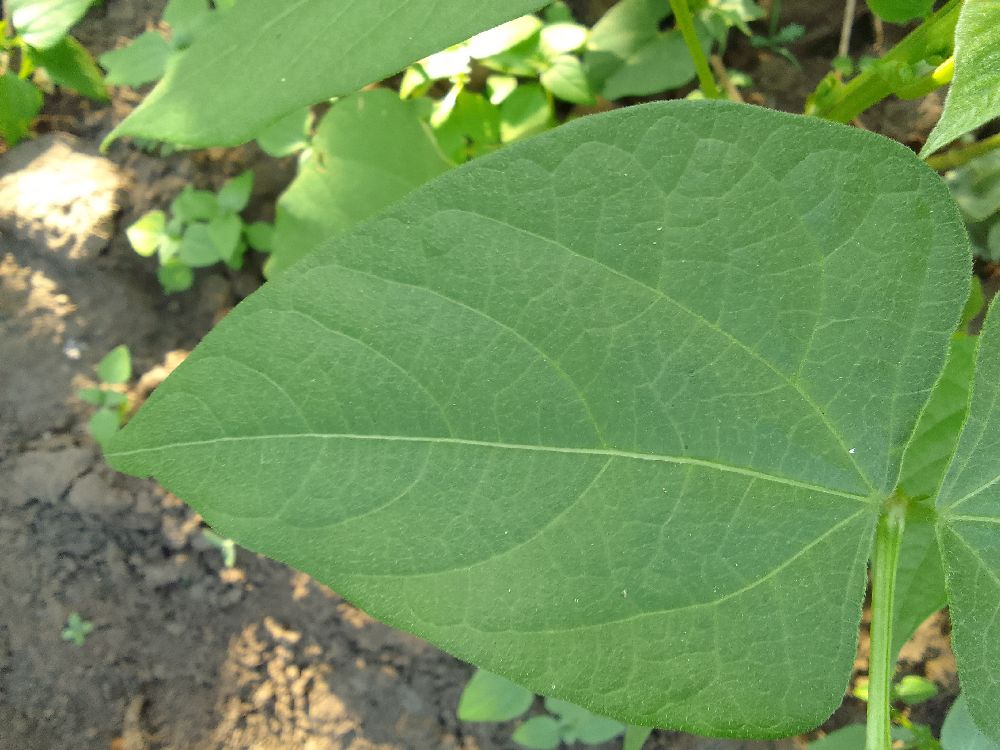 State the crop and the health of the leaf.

common bean, healthy
